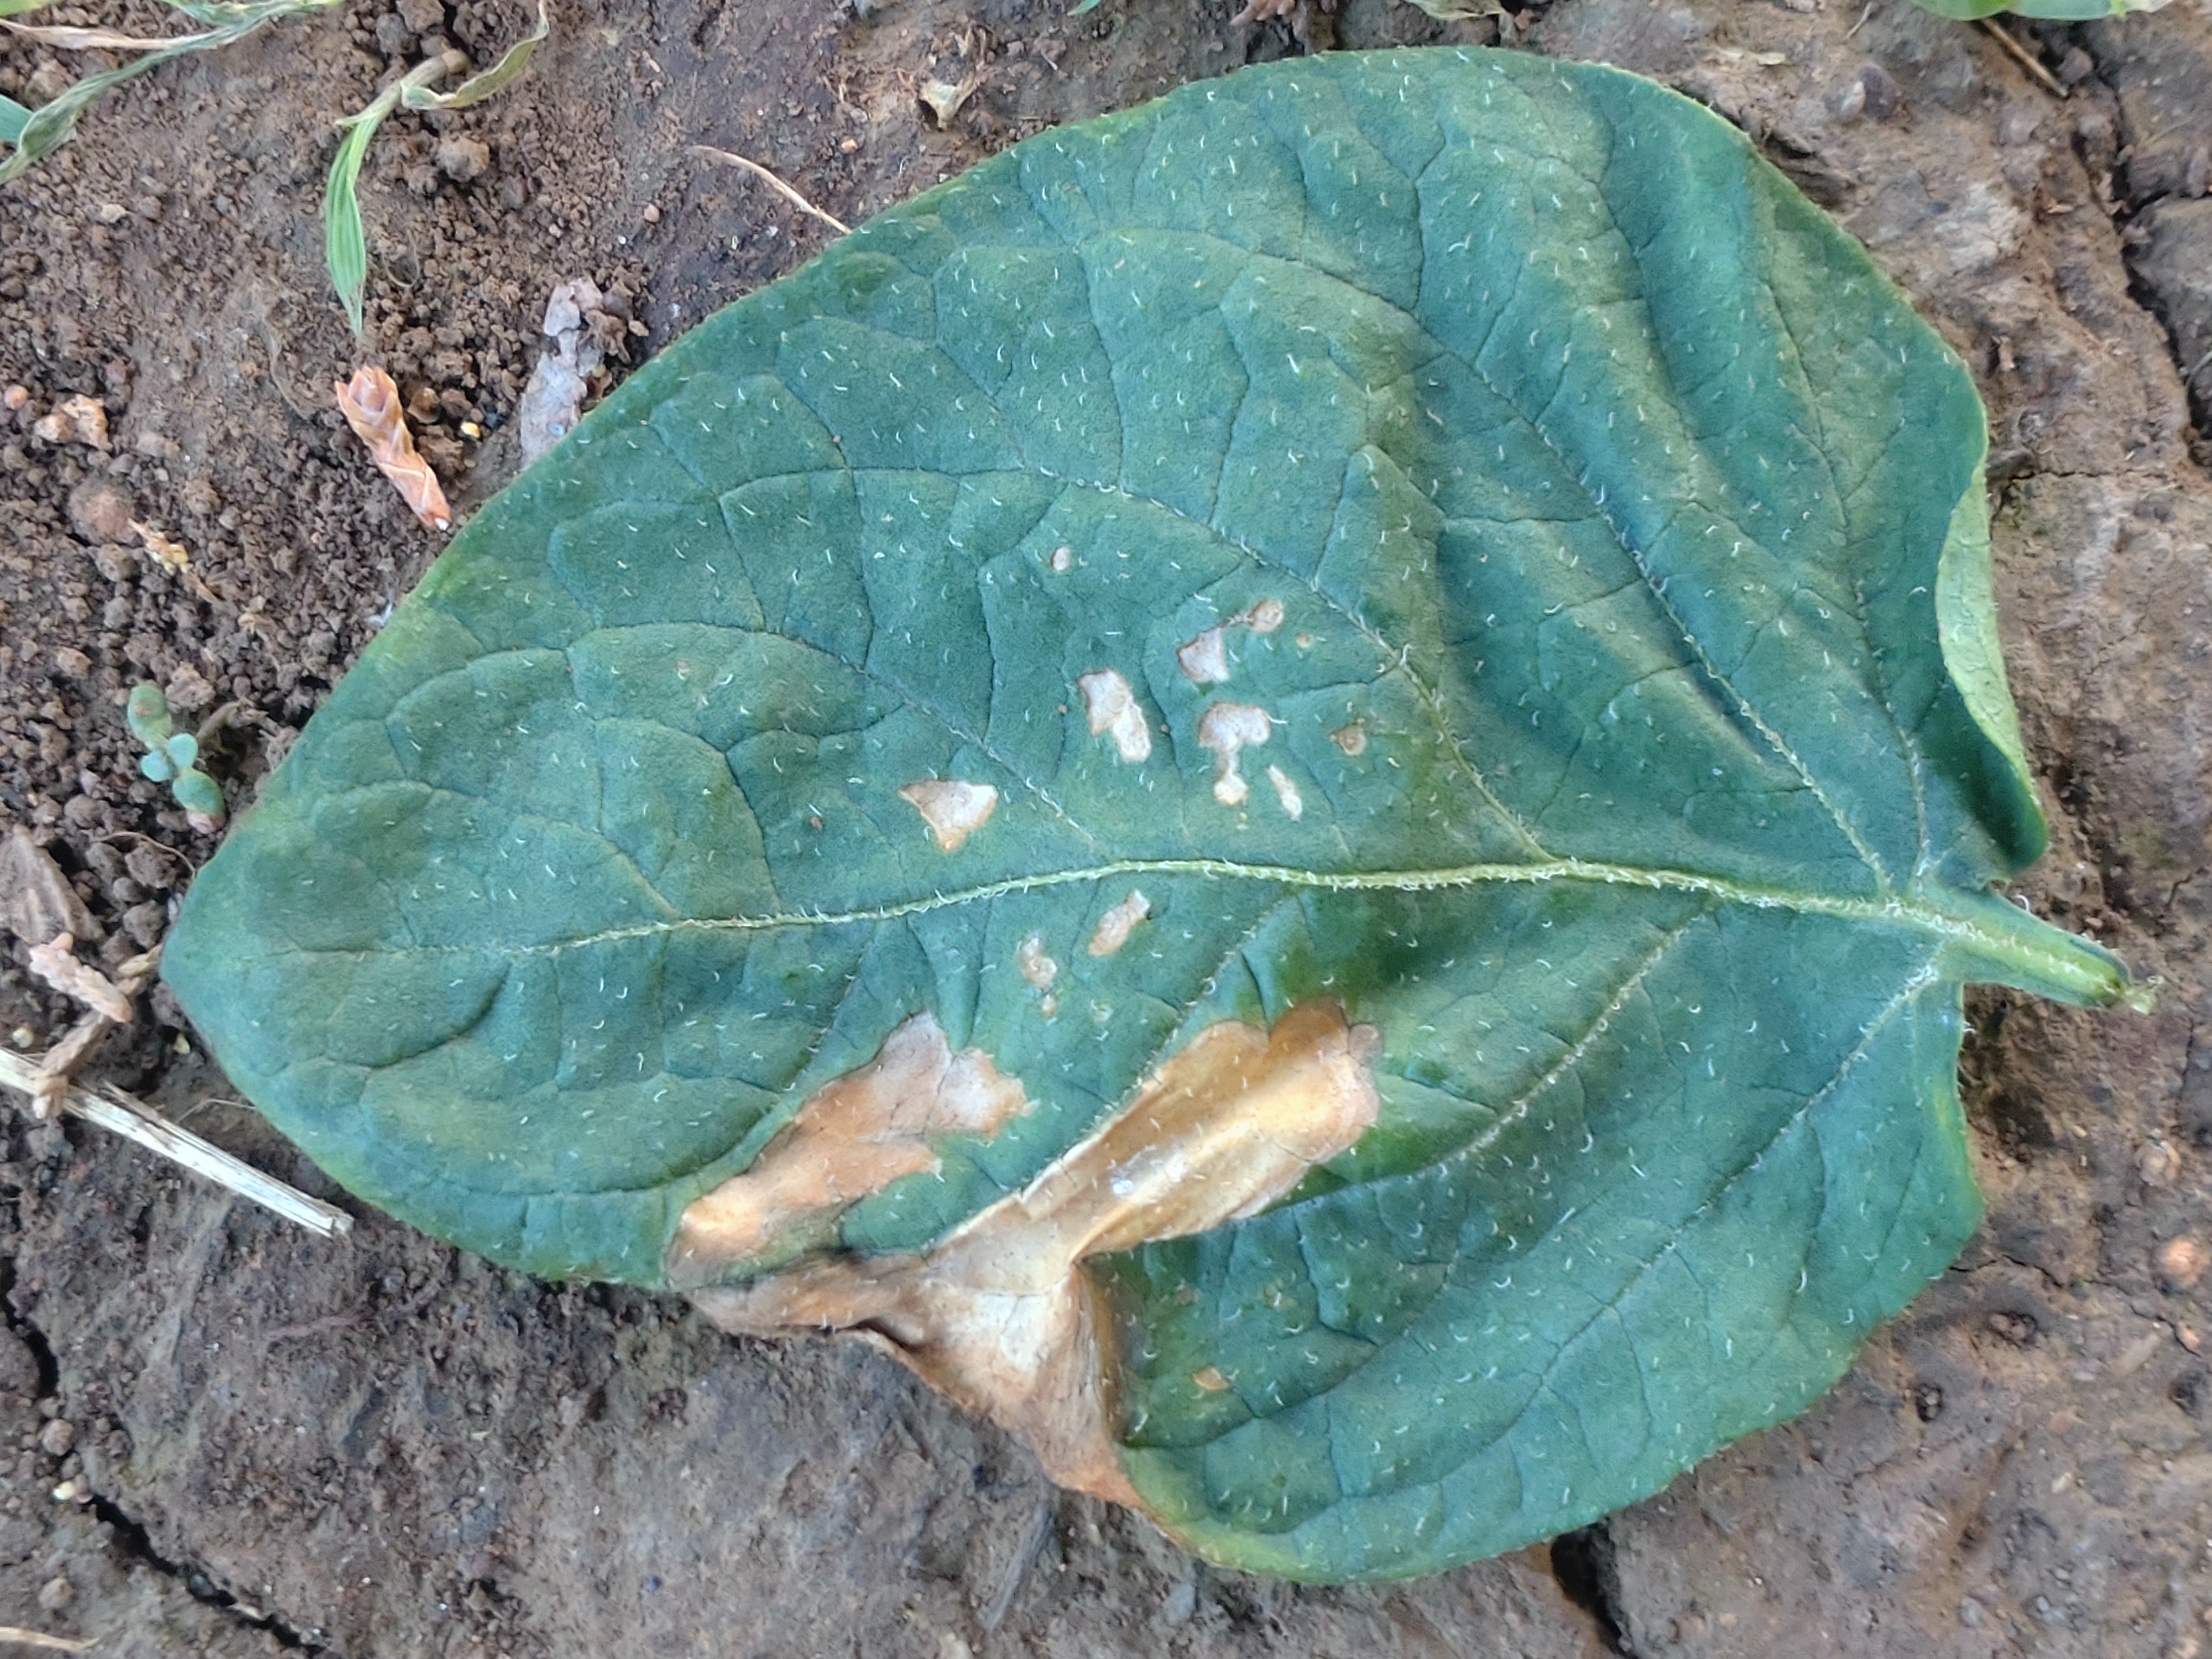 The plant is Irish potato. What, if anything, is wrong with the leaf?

early blight
